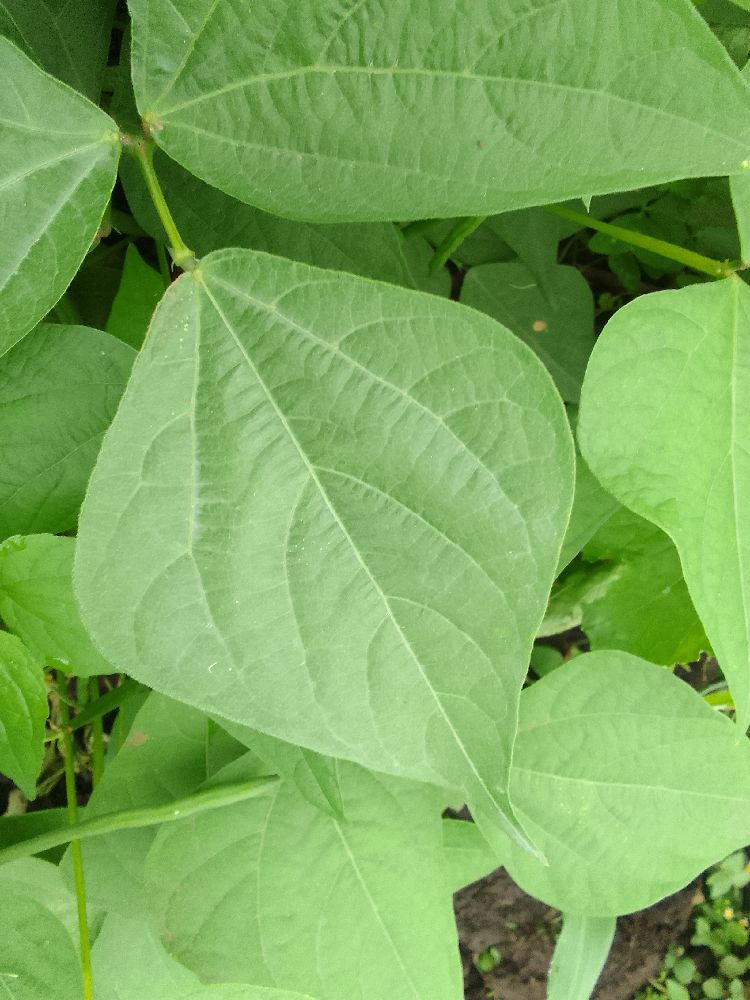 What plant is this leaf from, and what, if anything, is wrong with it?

common bean, healthy
